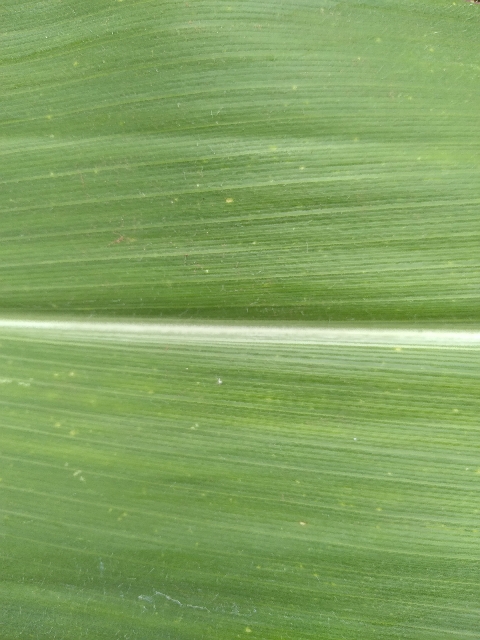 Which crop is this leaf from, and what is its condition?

maize, healthy
